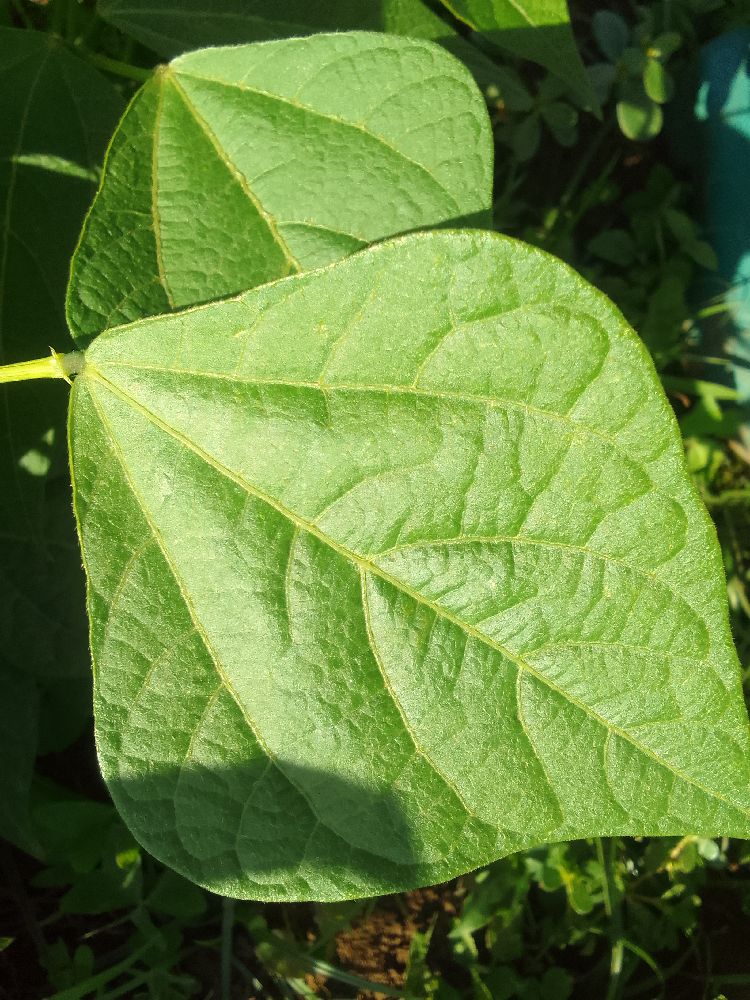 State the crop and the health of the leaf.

common bean, healthy
